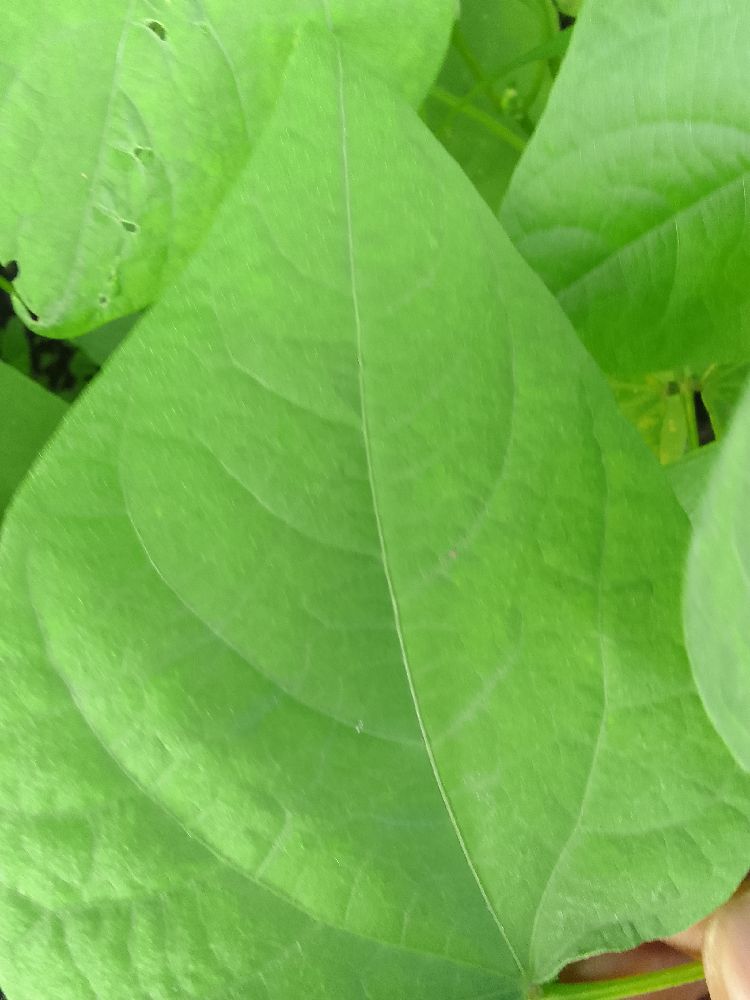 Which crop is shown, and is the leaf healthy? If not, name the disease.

common bean, healthy
